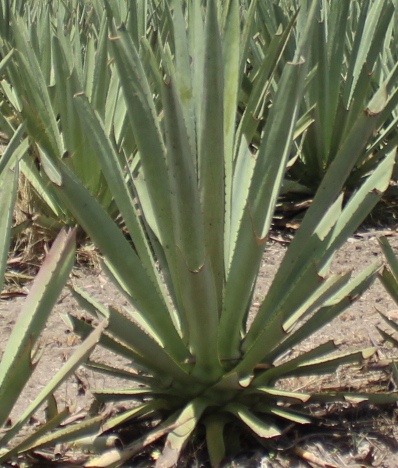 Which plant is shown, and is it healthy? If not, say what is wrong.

agave, spotted
